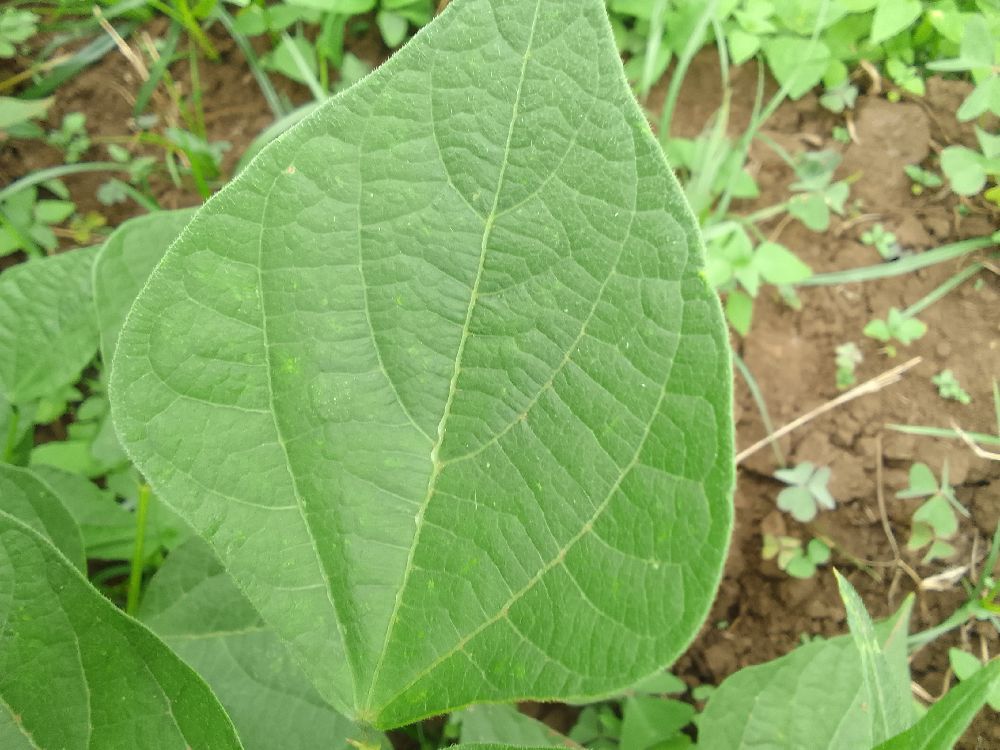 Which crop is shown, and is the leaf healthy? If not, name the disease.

common bean, healthy
